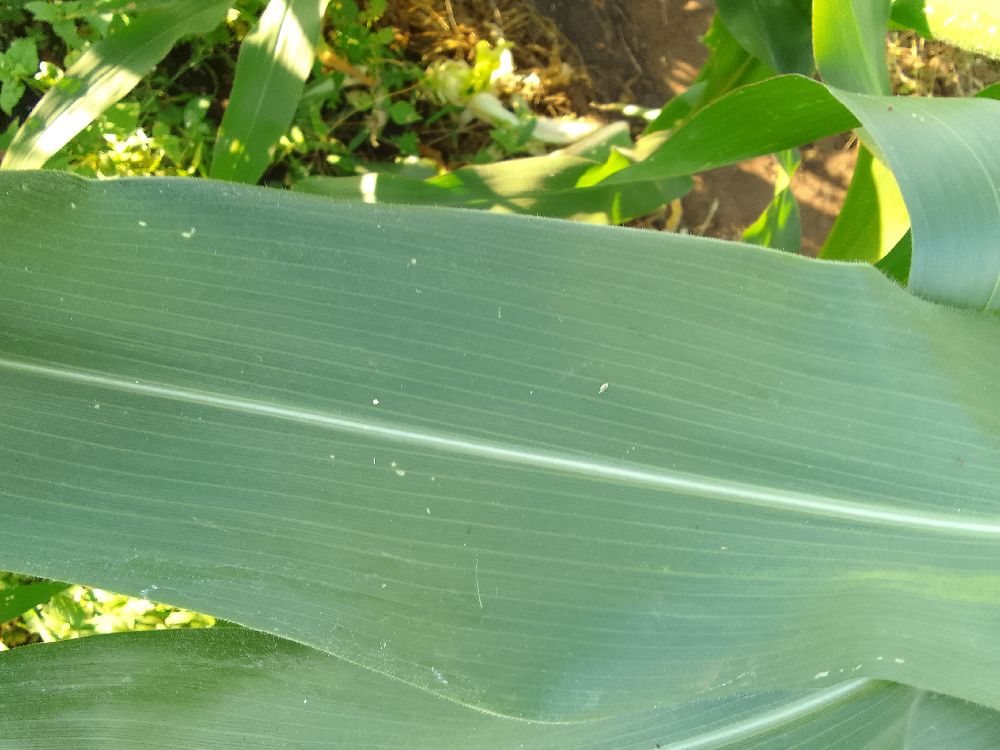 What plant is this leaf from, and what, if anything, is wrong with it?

maize, healthy
